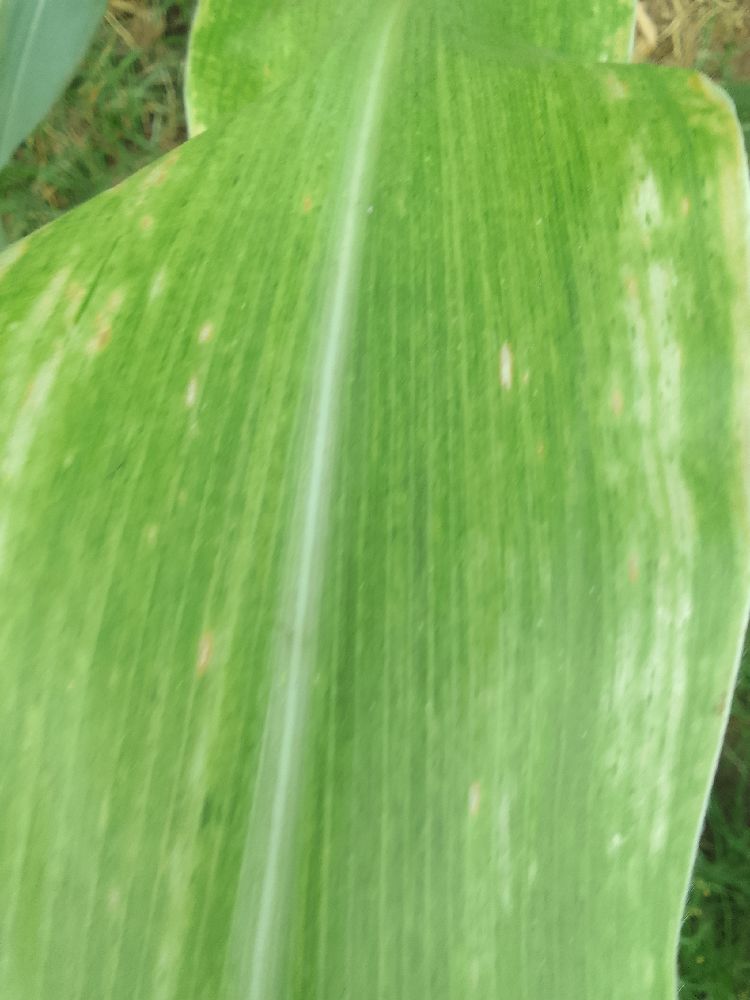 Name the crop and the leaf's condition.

maize, maize lethal necrosis
